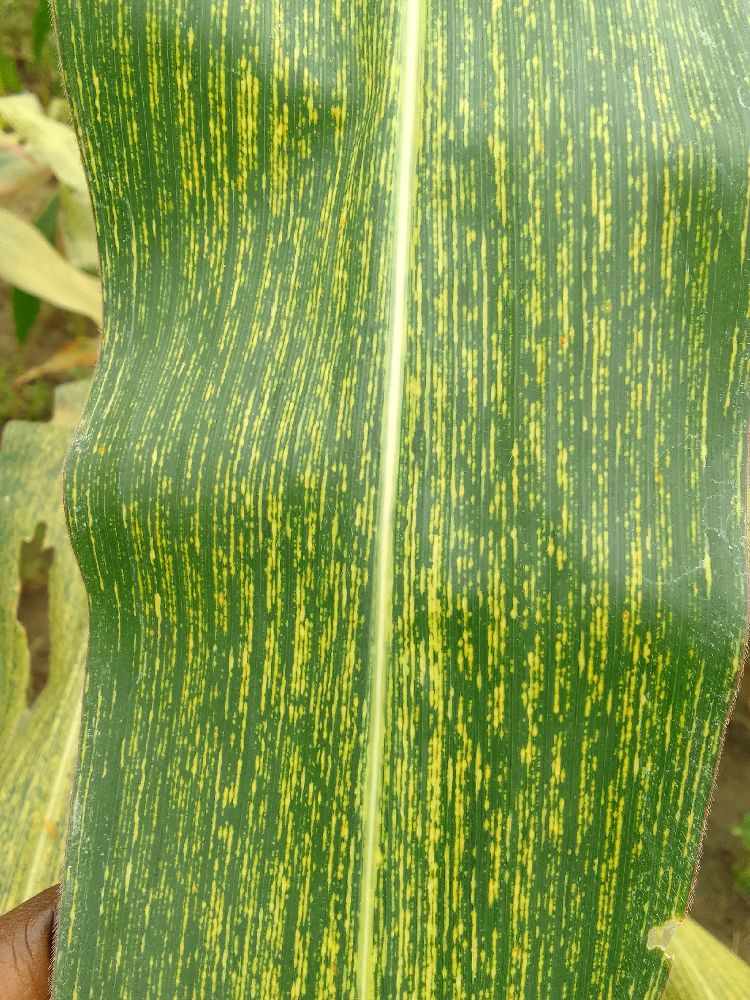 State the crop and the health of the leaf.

maize, maize streak virus
